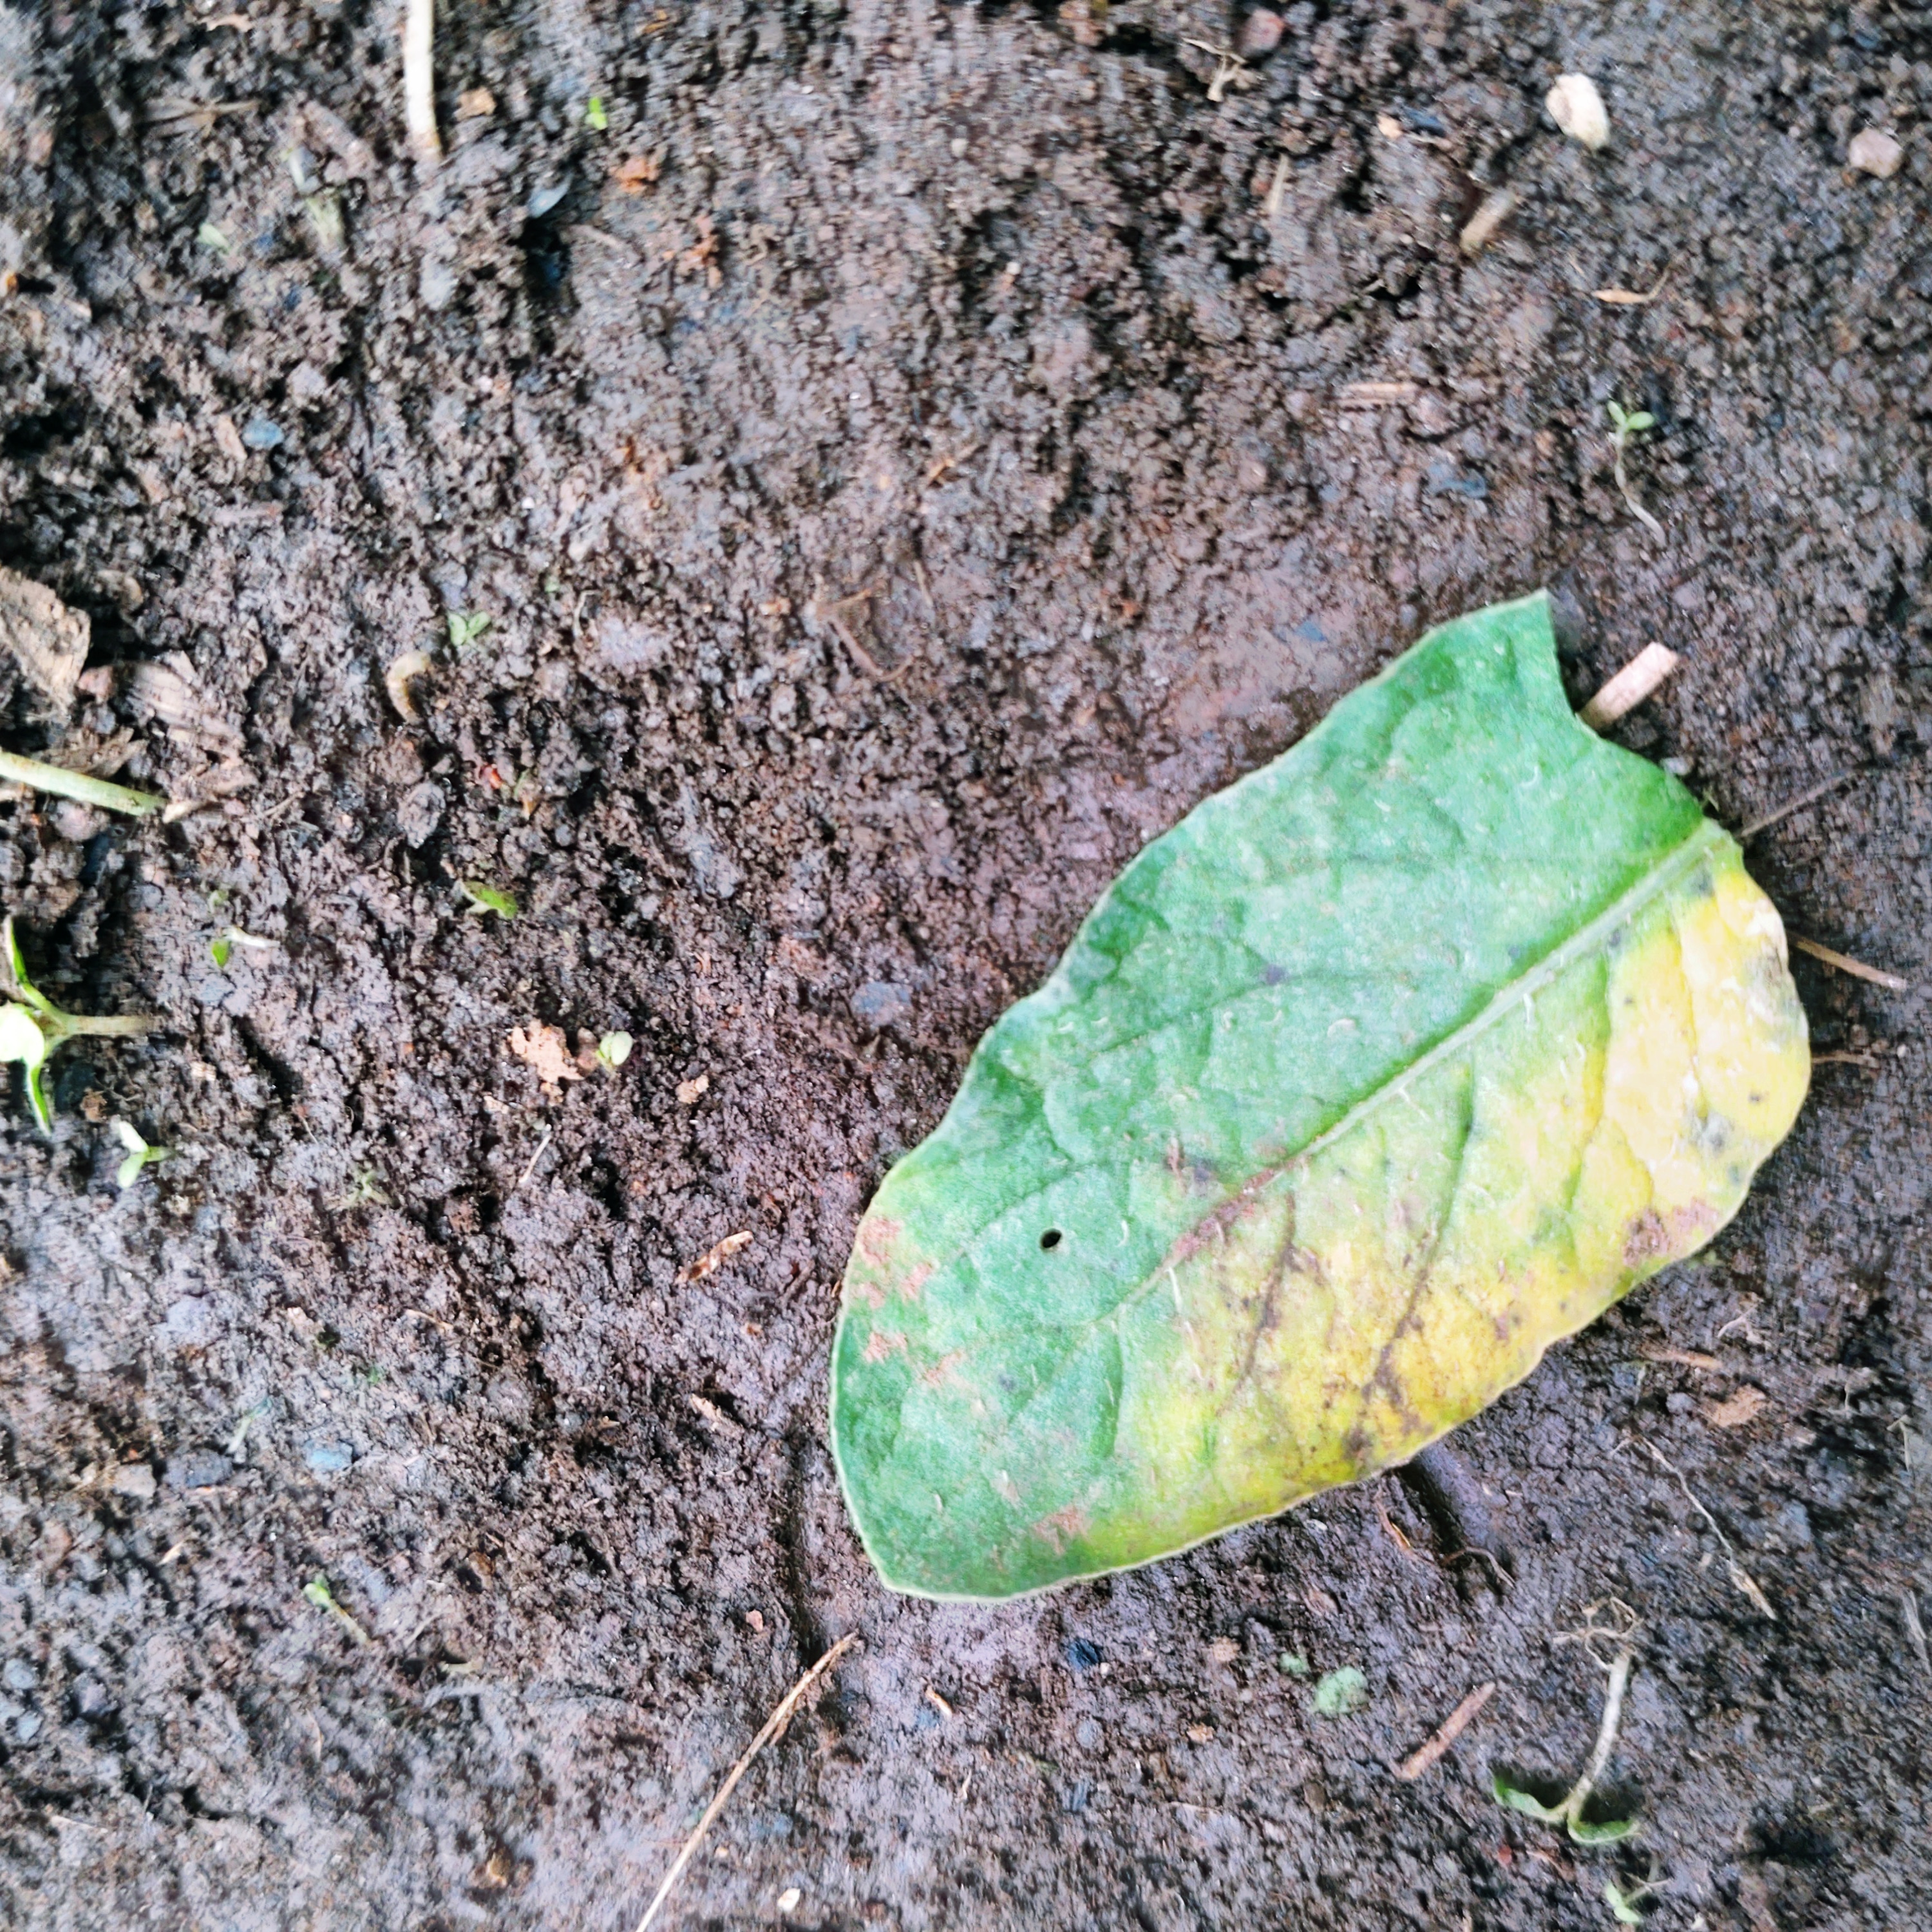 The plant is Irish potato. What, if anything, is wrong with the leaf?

late blight
